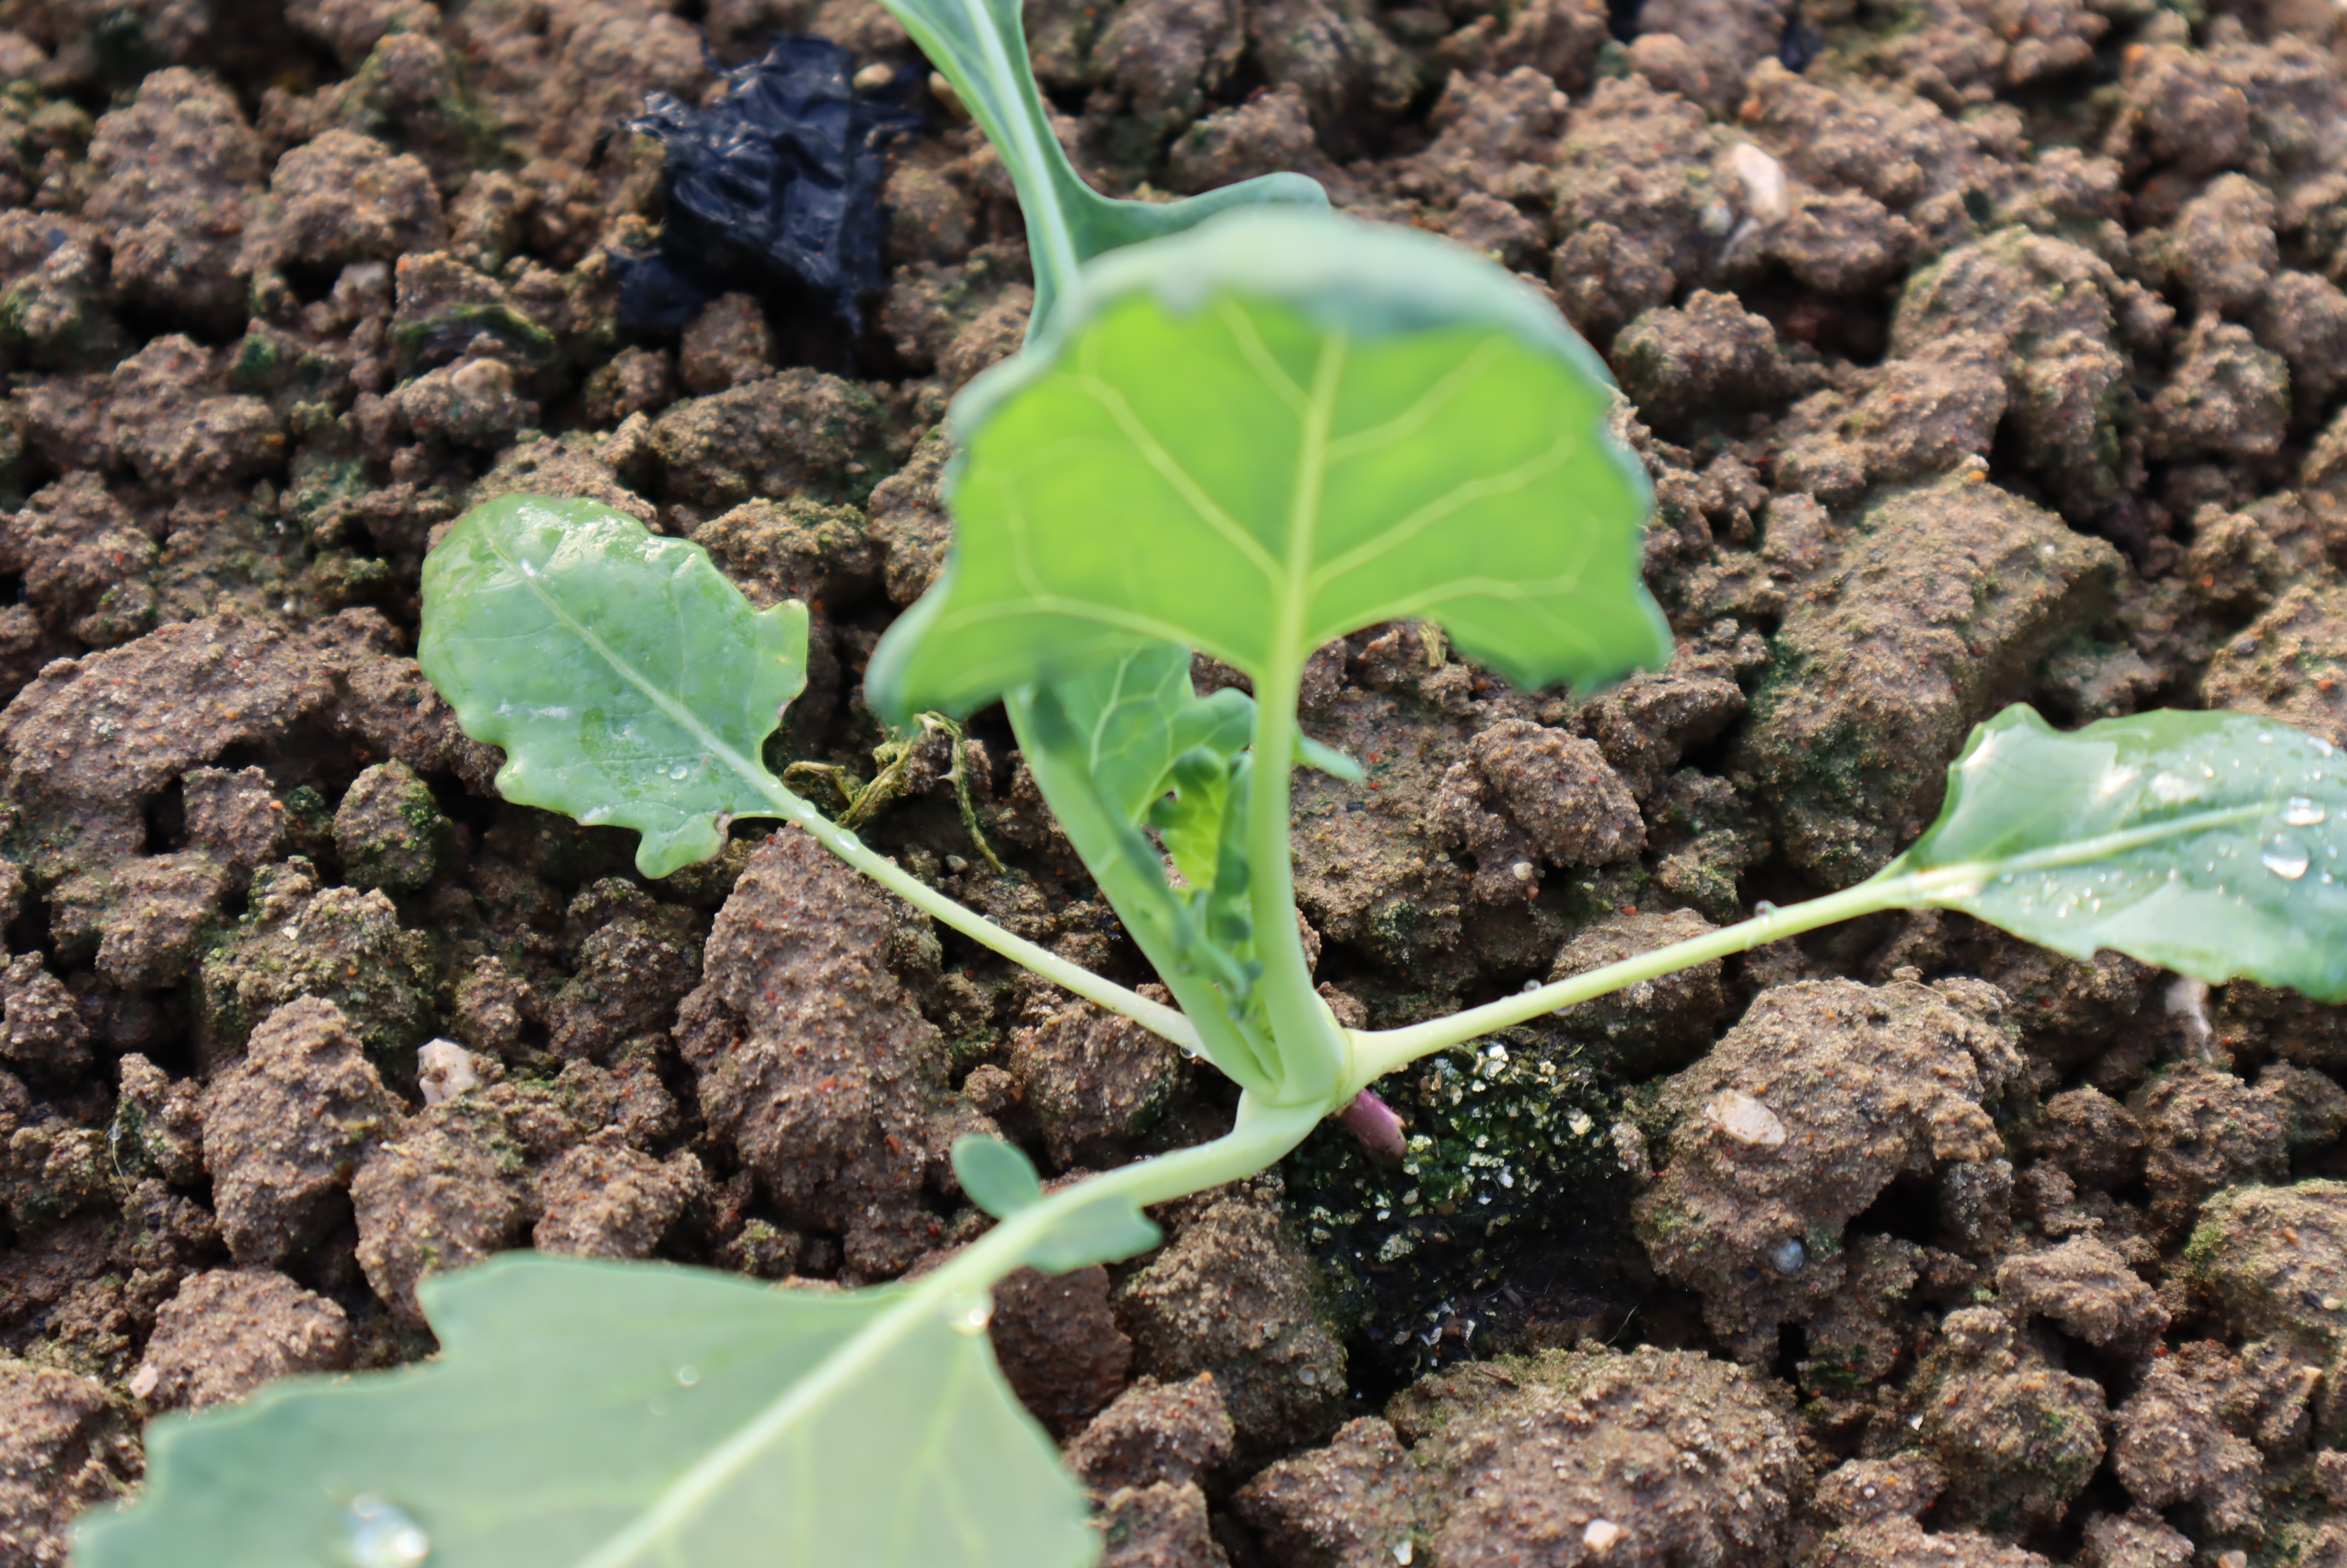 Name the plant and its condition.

turnip, healthy
